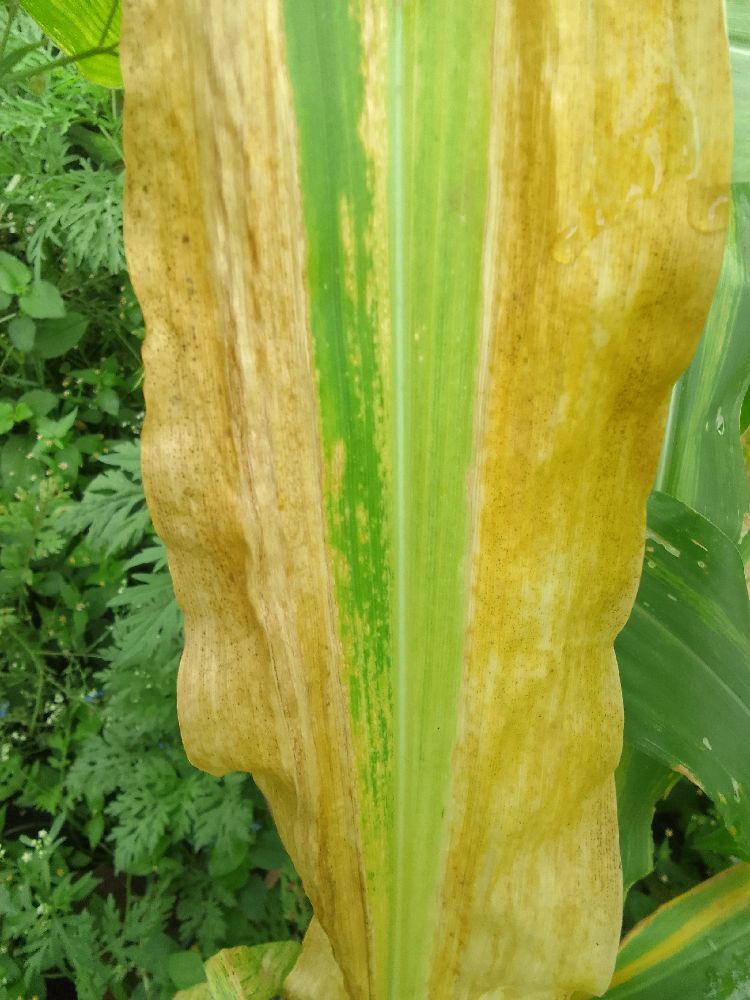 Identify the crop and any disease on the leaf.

maize, maize lethal necrosis
